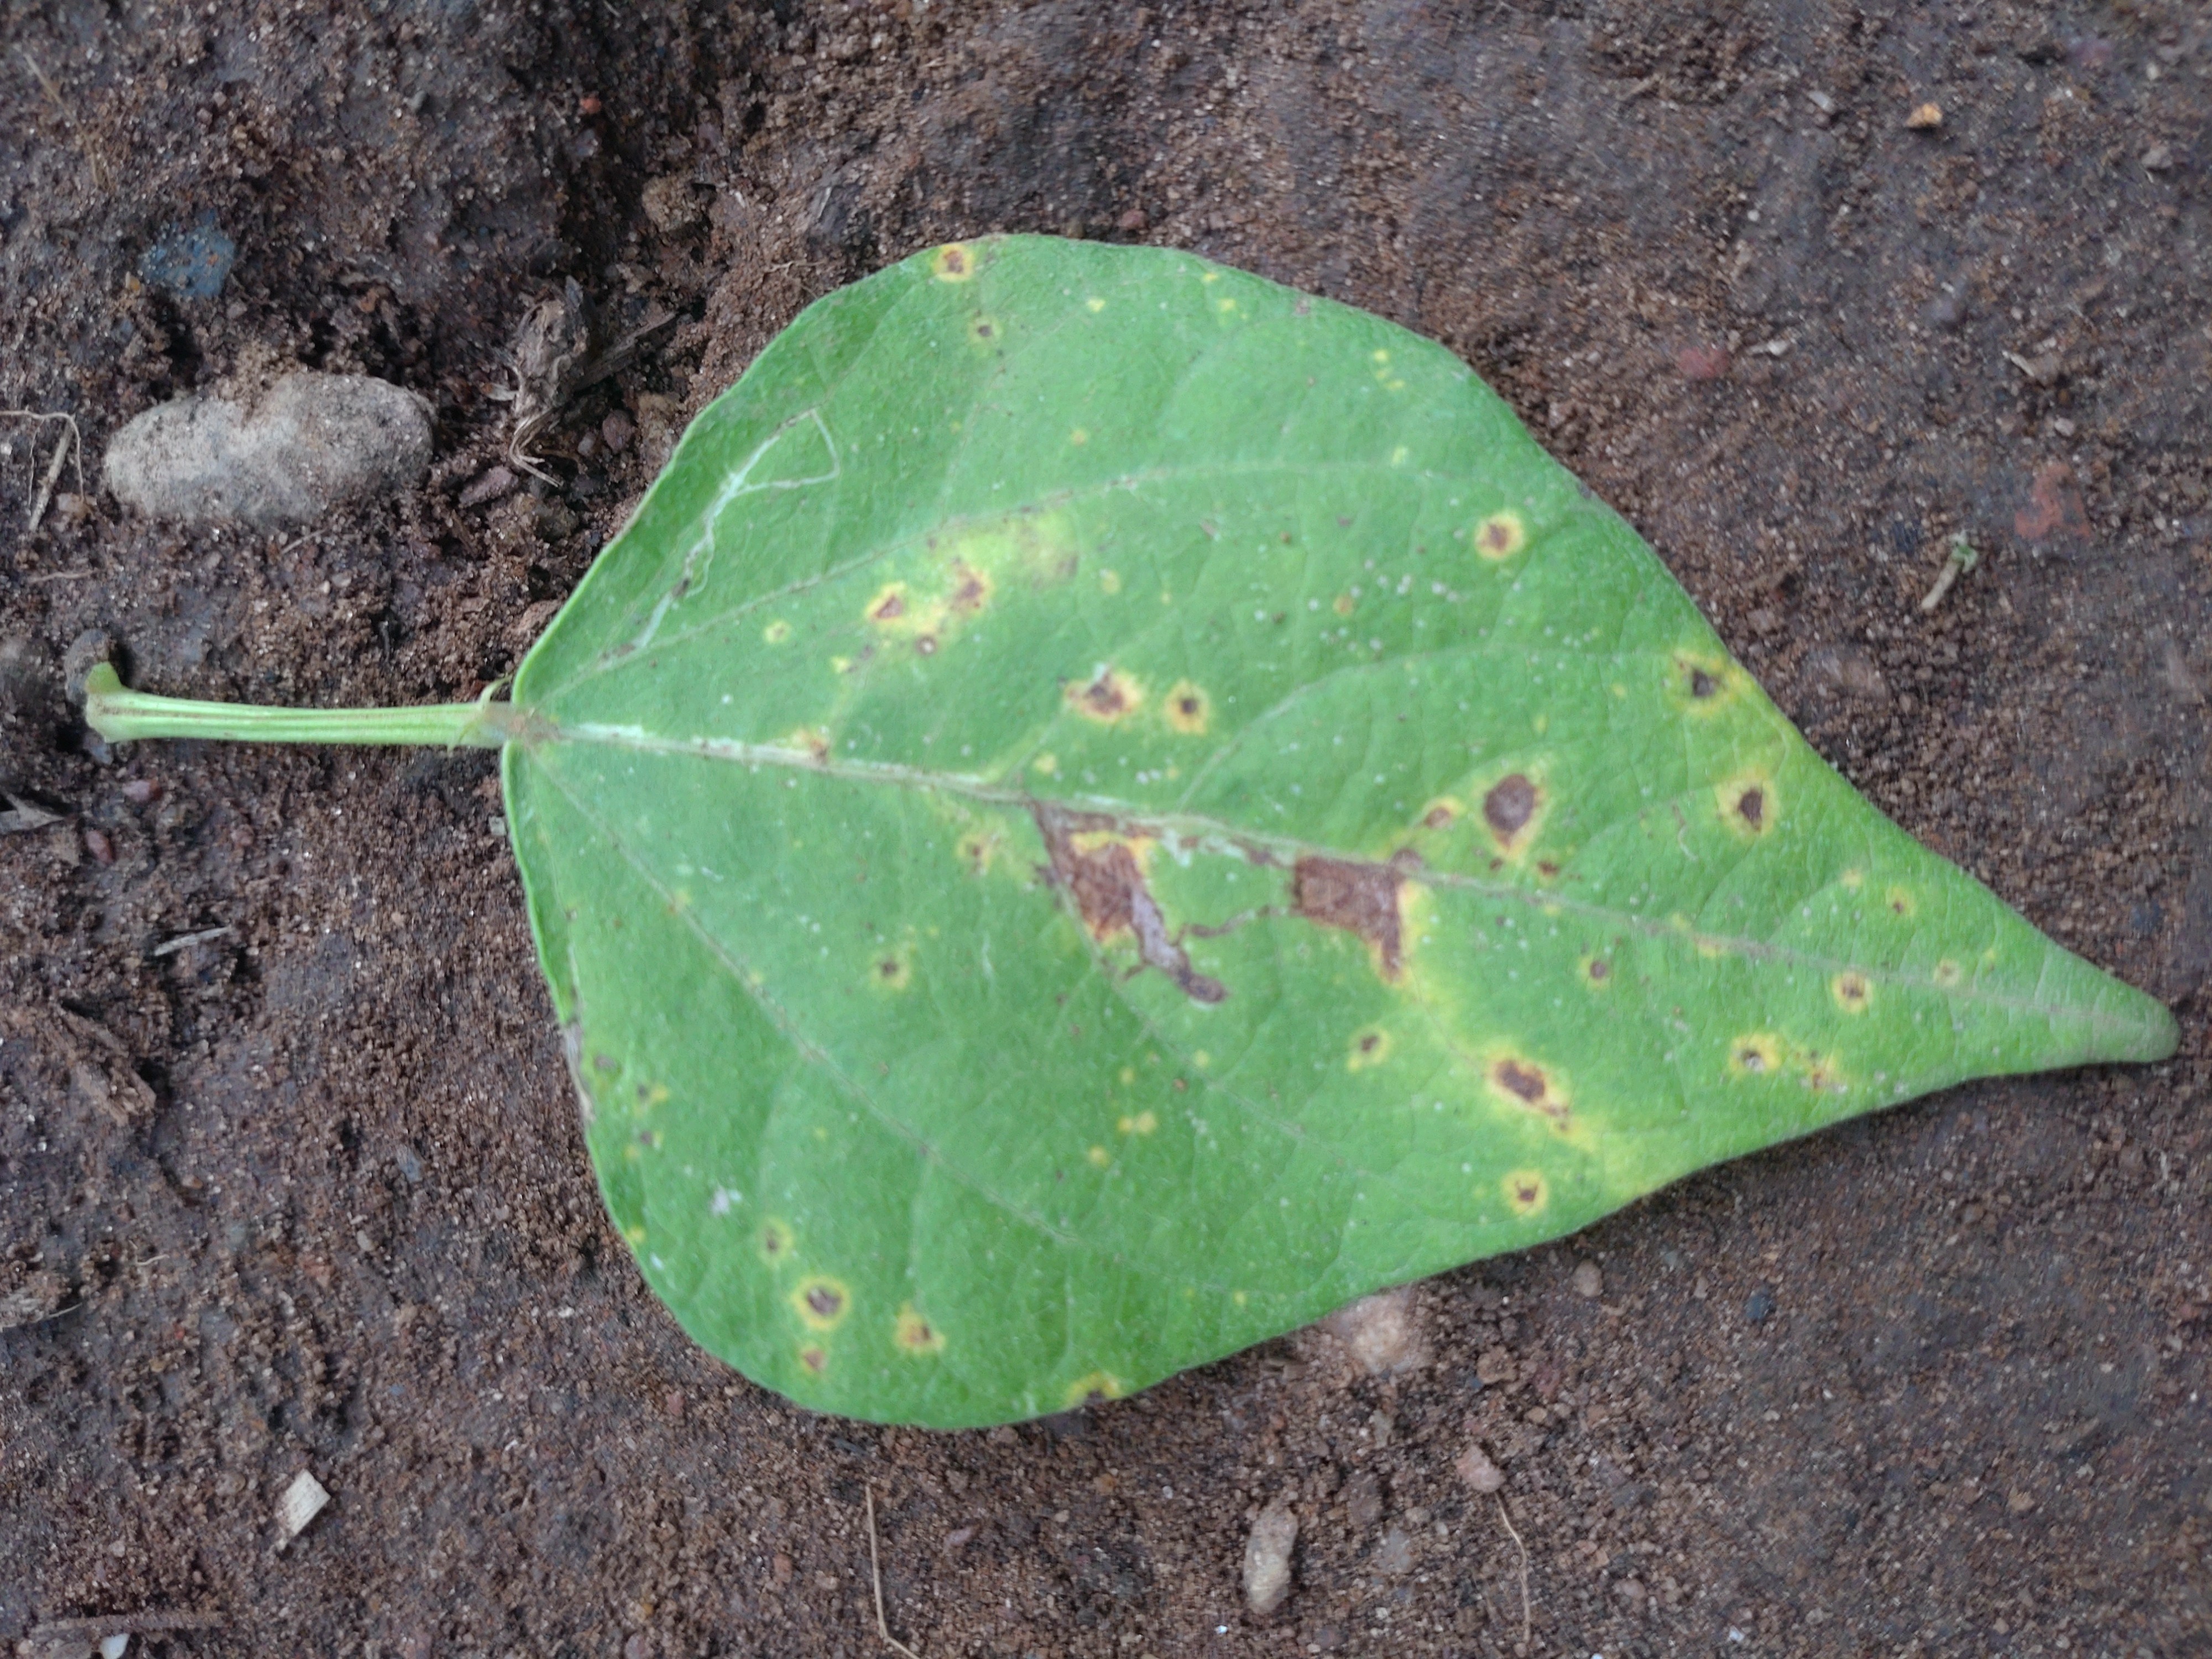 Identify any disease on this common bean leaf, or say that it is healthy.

rust
